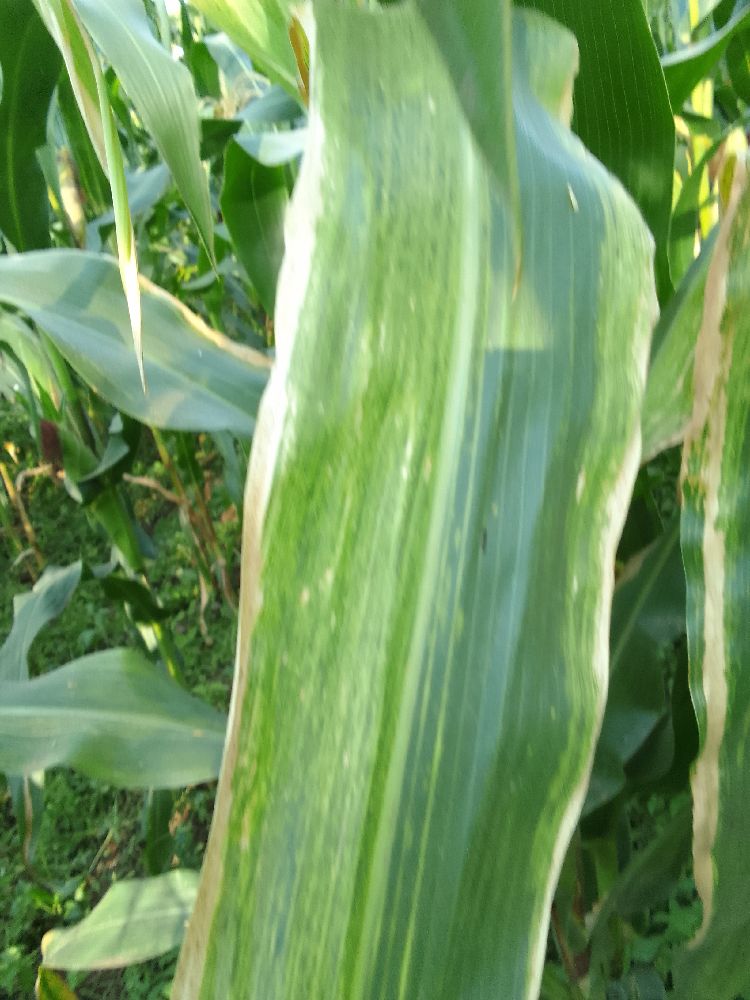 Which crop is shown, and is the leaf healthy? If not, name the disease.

maize, maize lethal necrosis
